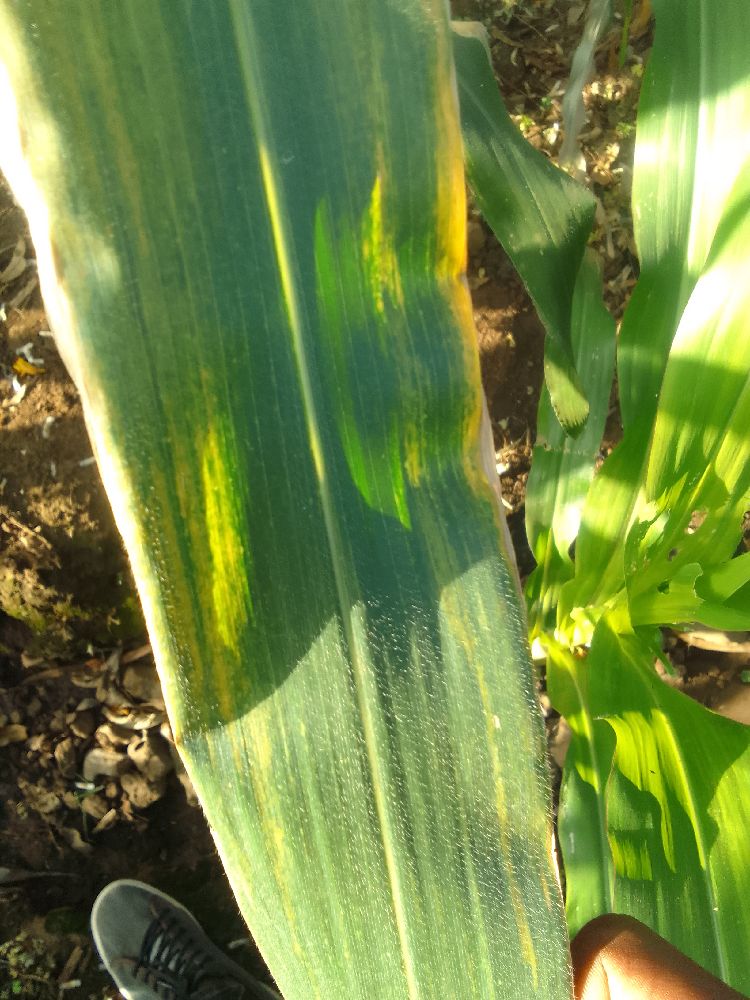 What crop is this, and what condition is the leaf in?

maize, maize lethal necrosis
